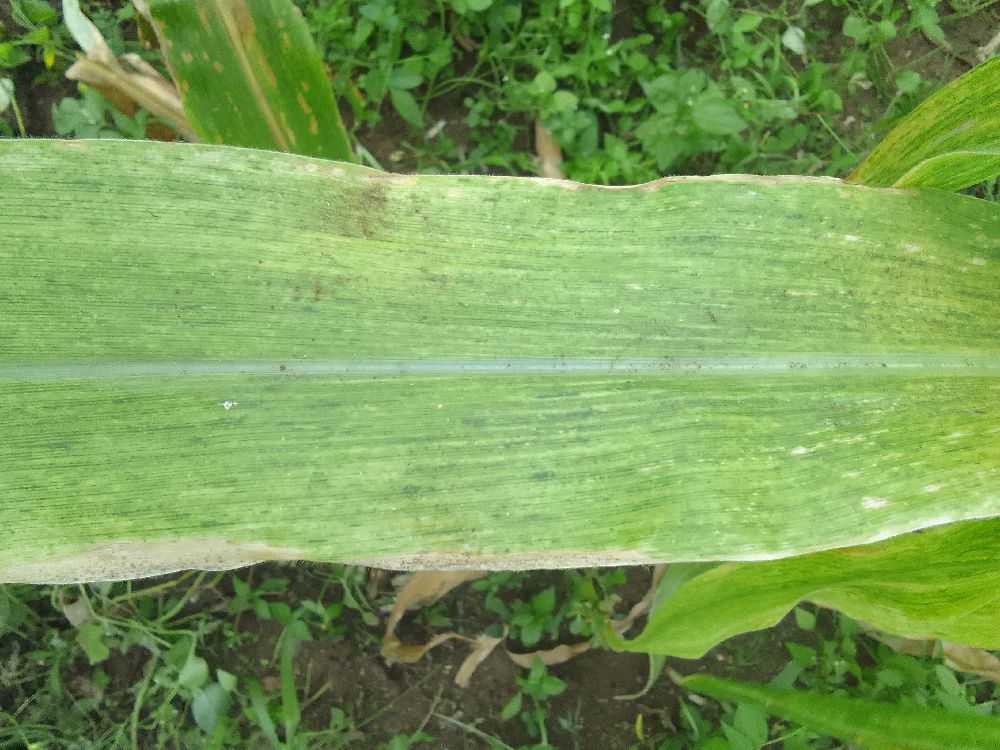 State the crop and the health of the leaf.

maize, maize lethal necrosis
